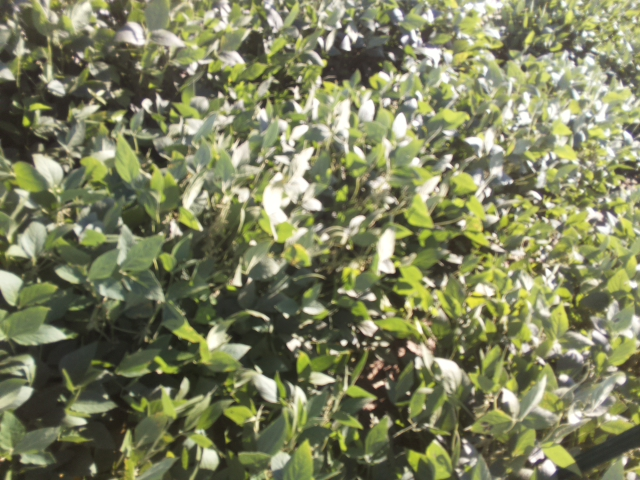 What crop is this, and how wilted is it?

soybean, slight leaflet or petiole turgor loss in upper canopy
